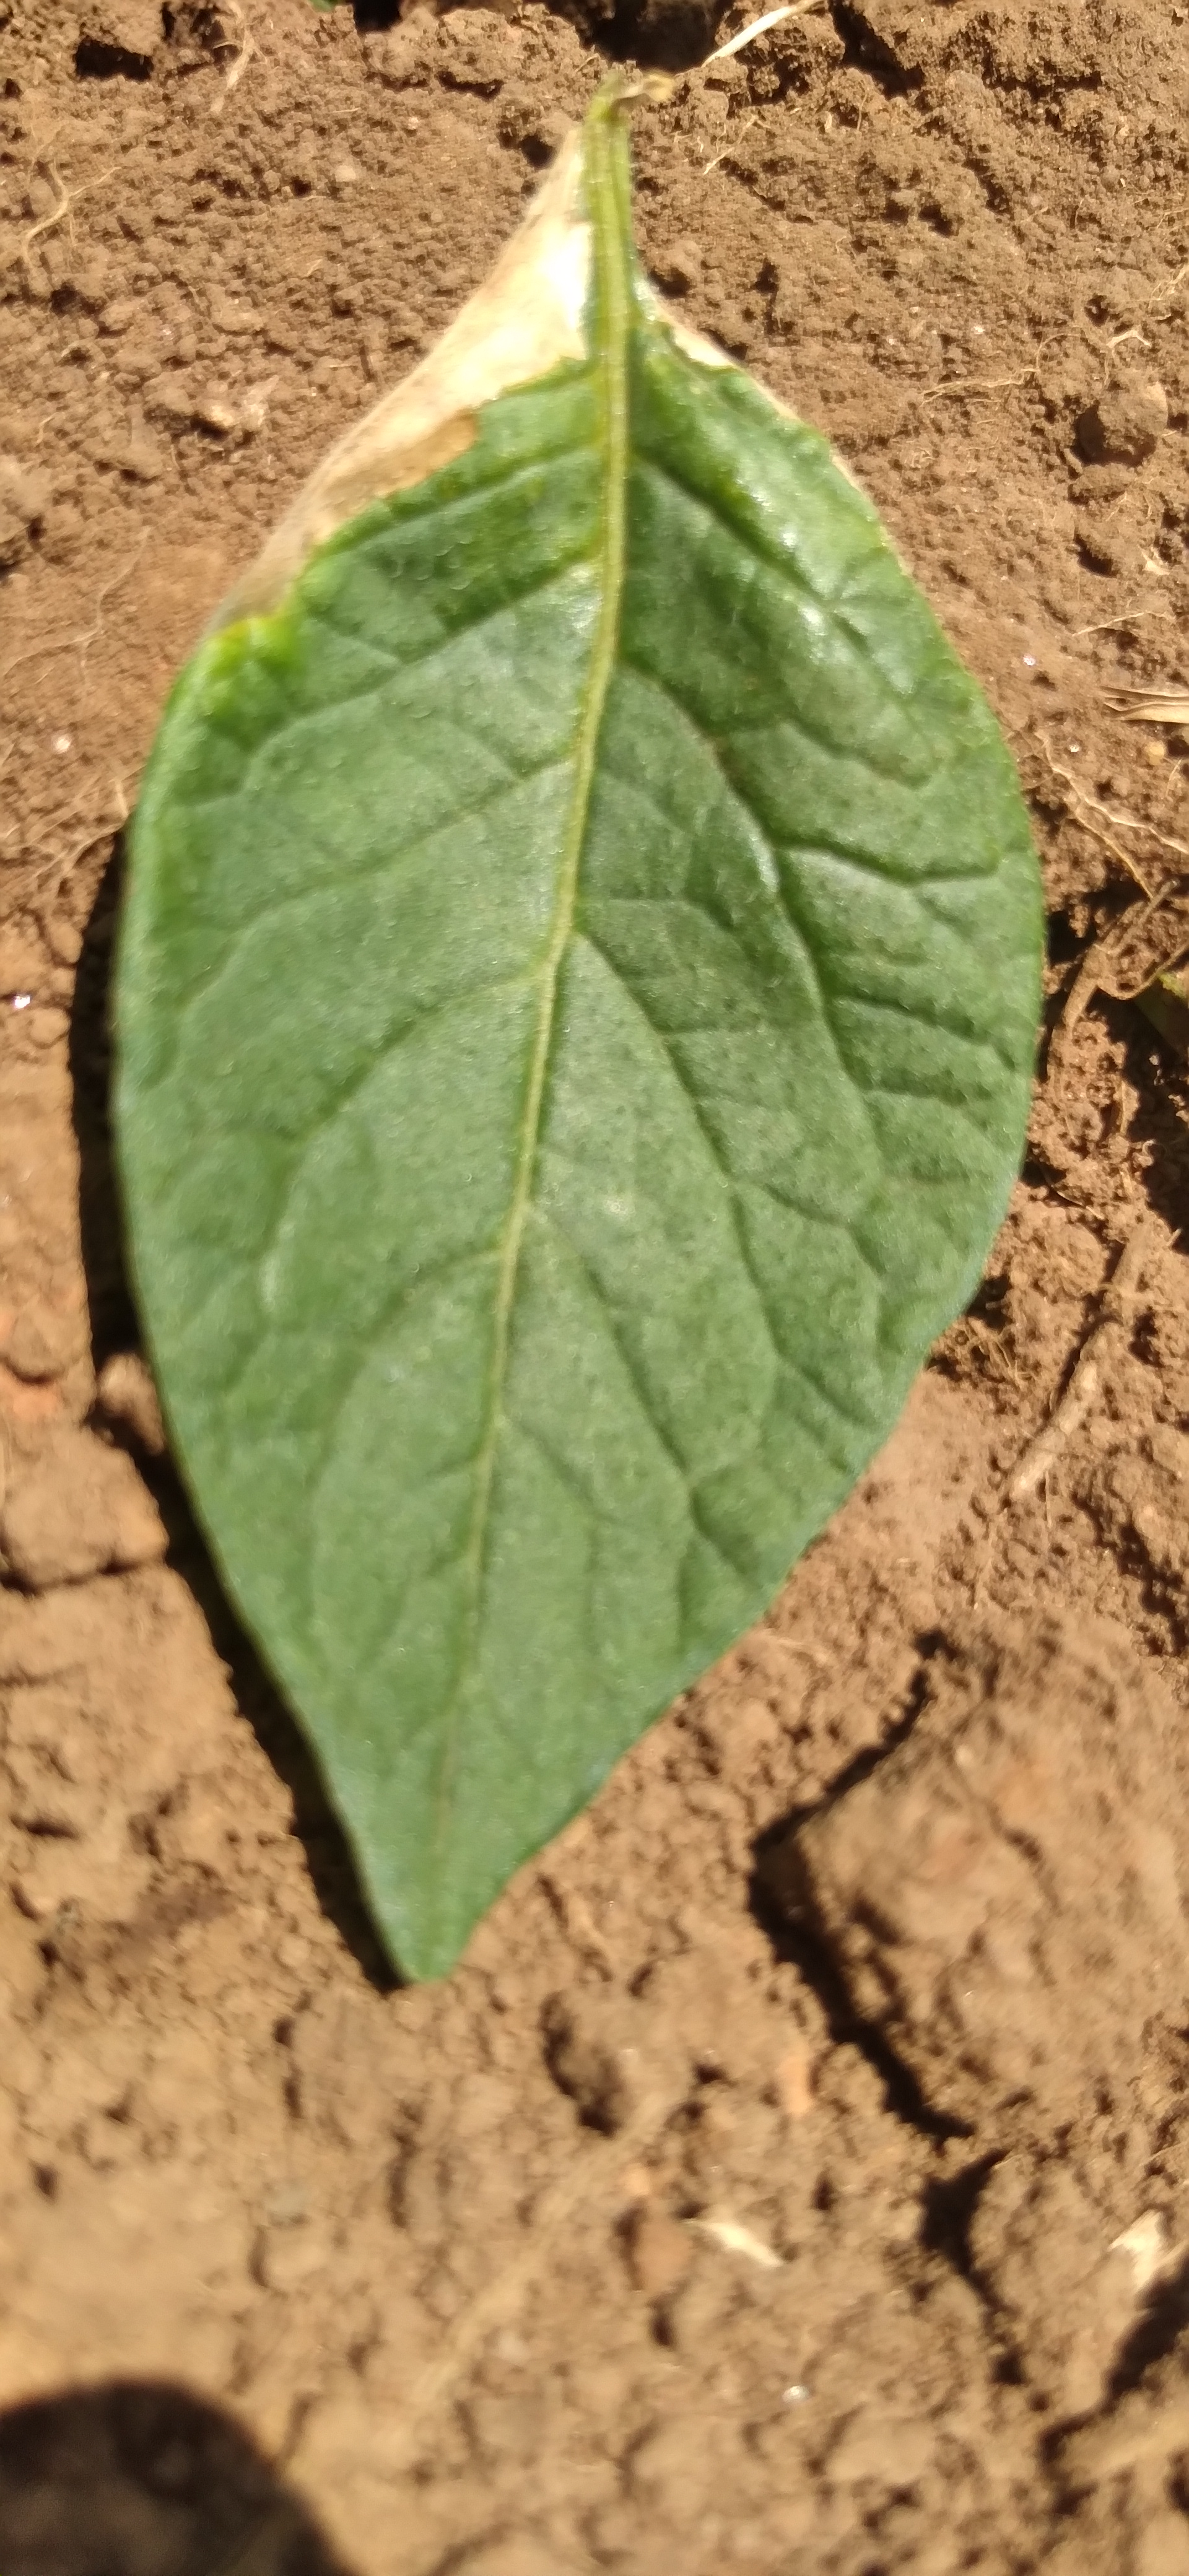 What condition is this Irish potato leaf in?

early blight
